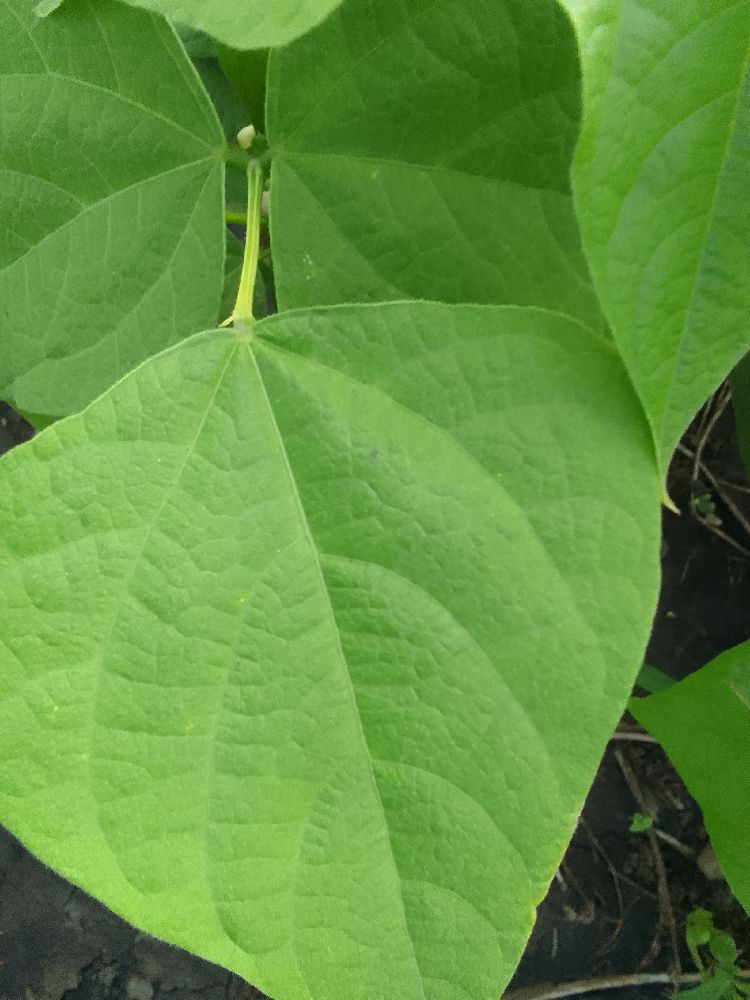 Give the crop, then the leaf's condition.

common bean, healthy
